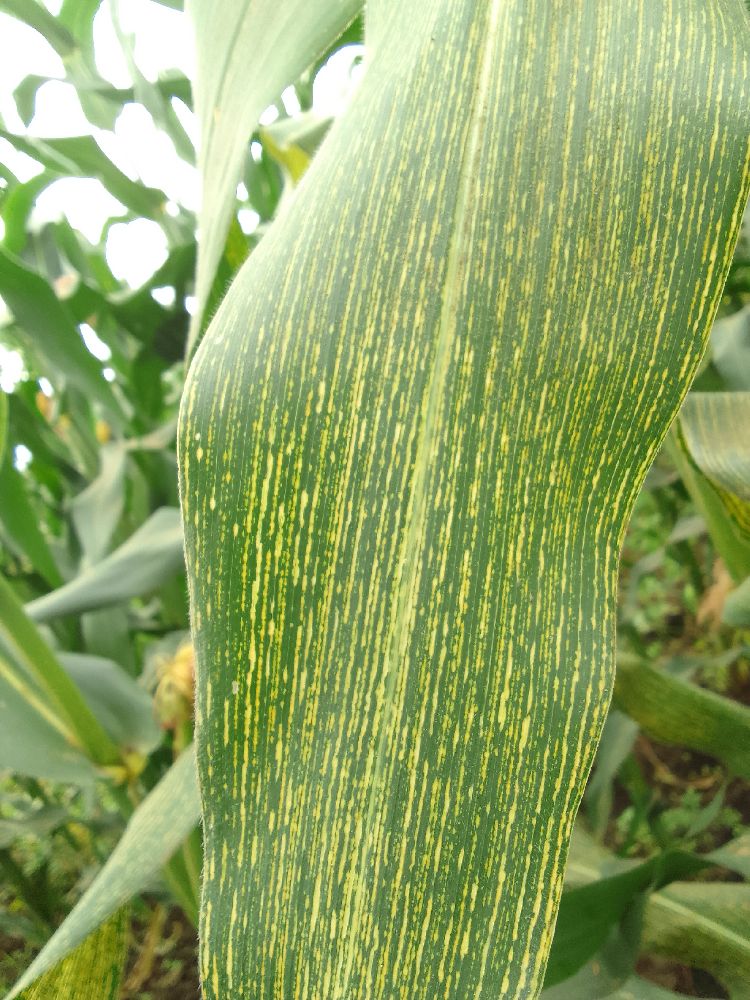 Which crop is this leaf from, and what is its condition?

maize, maize streak virus
